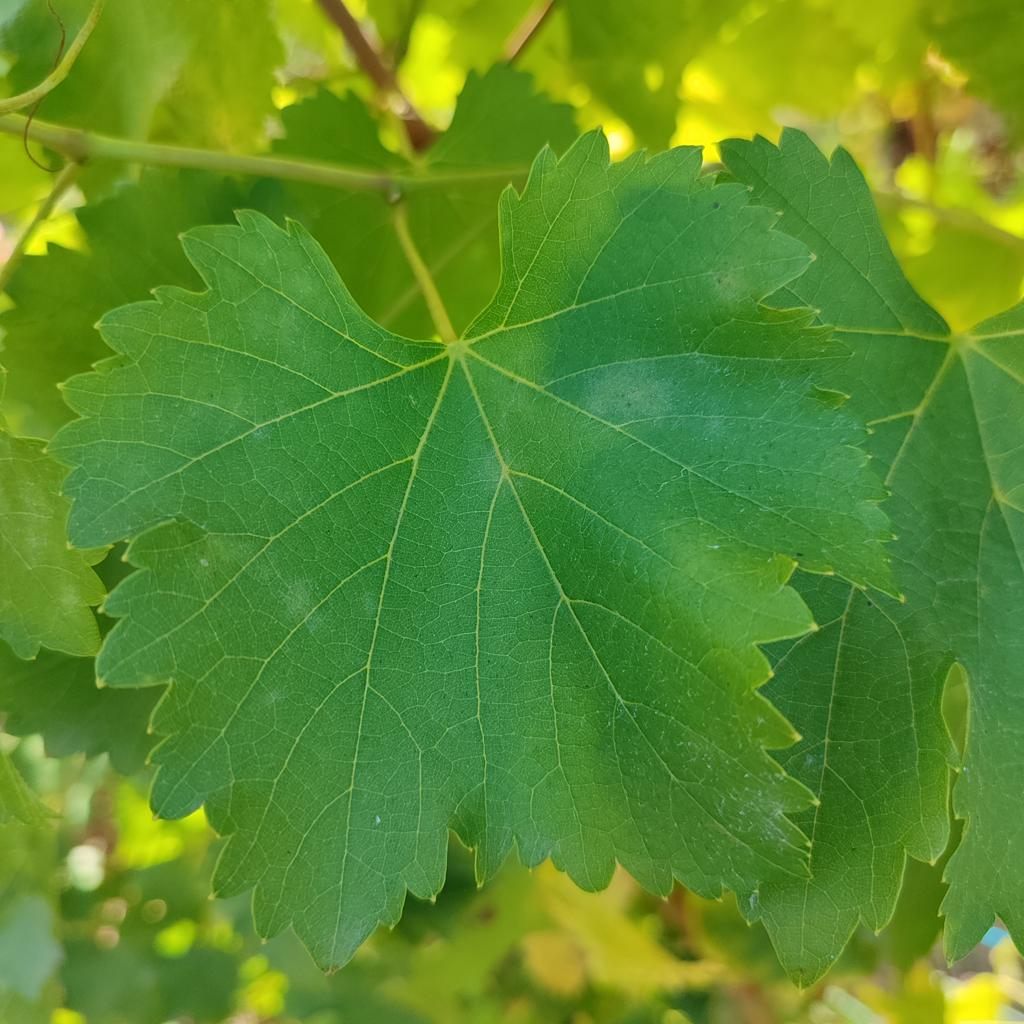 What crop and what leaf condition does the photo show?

grapevine, powdery mildew
